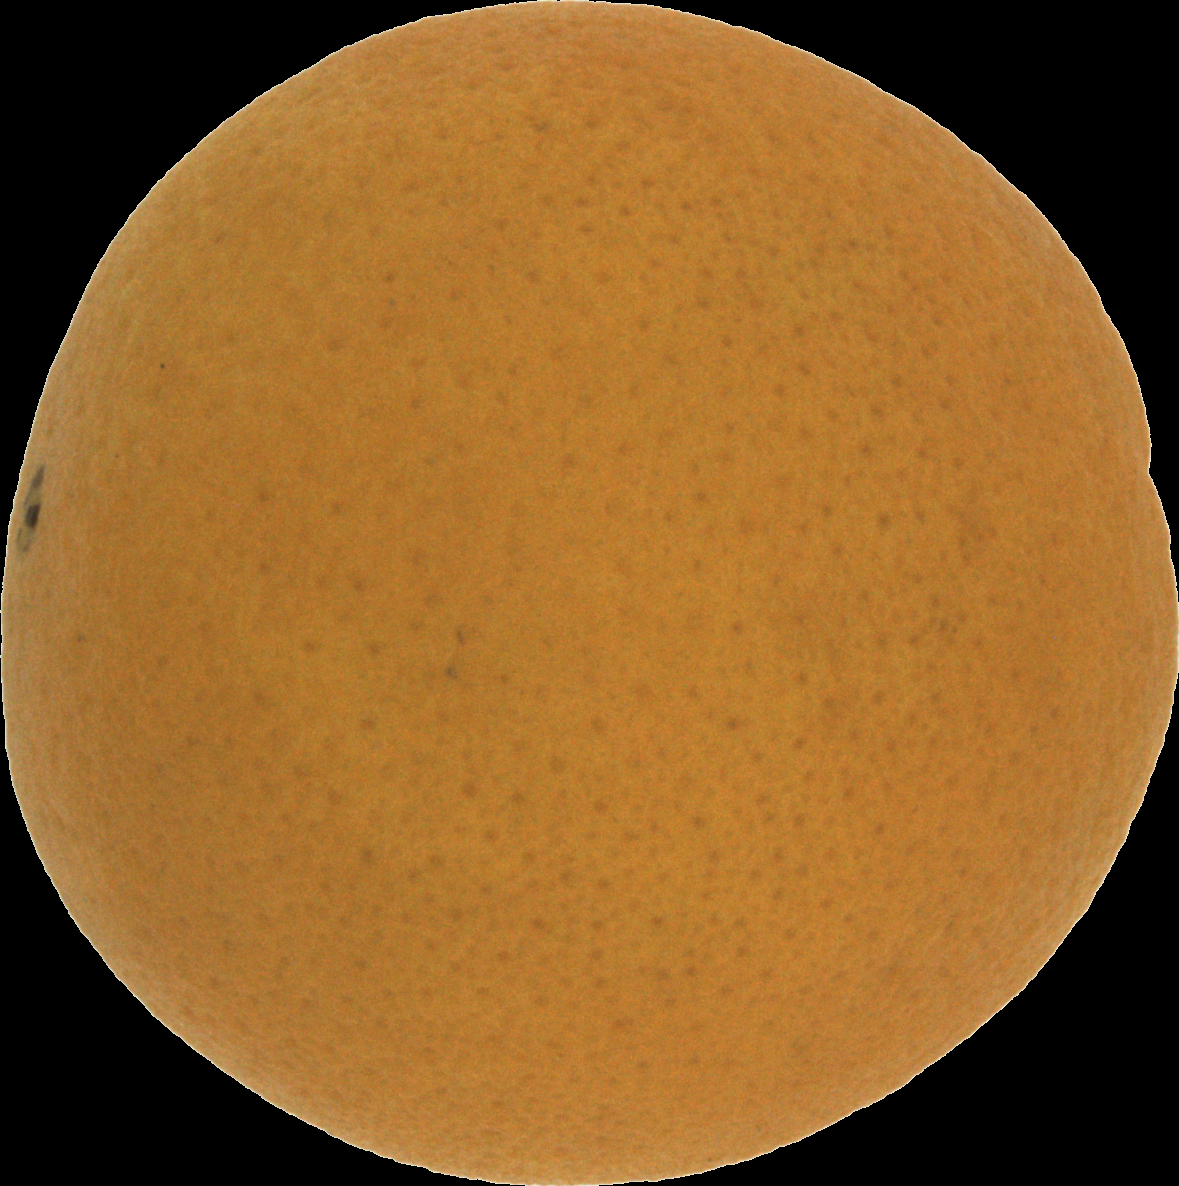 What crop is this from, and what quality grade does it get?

orange, good
